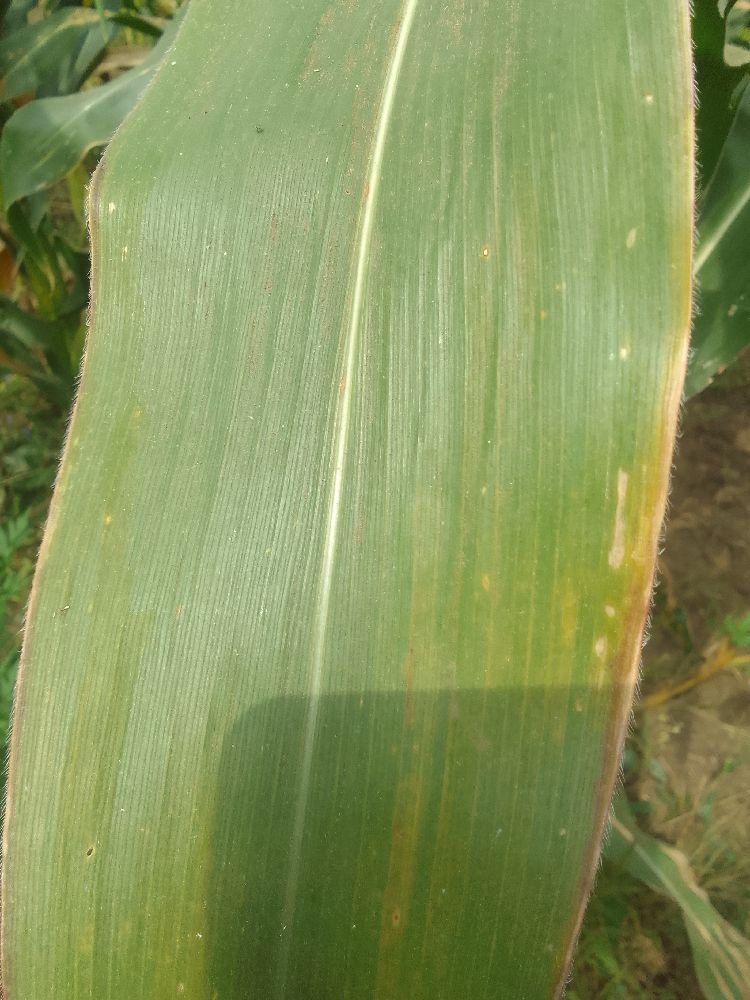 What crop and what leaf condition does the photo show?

maize, healthy
